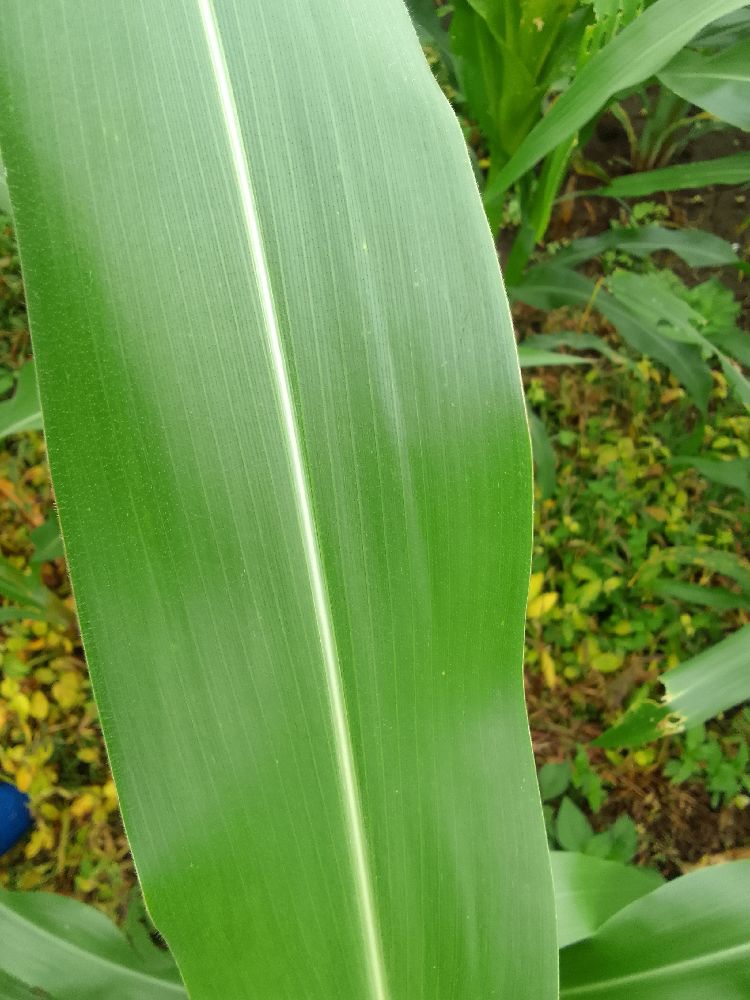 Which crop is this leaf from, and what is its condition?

maize, healthy
